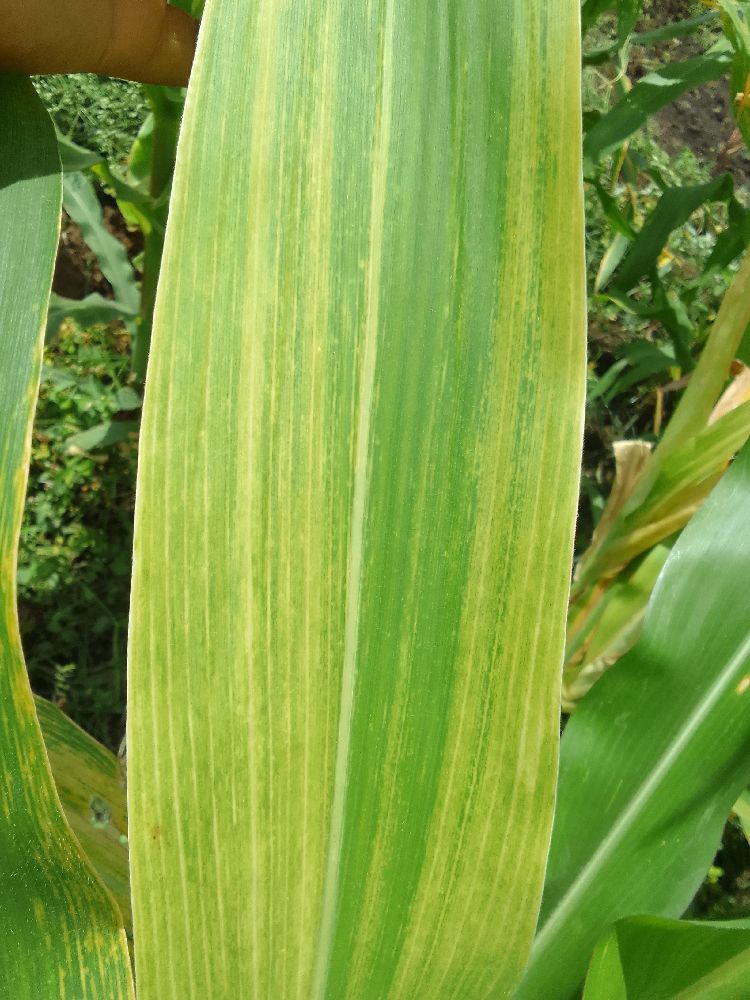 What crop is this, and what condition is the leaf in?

maize, maize lethal necrosis
